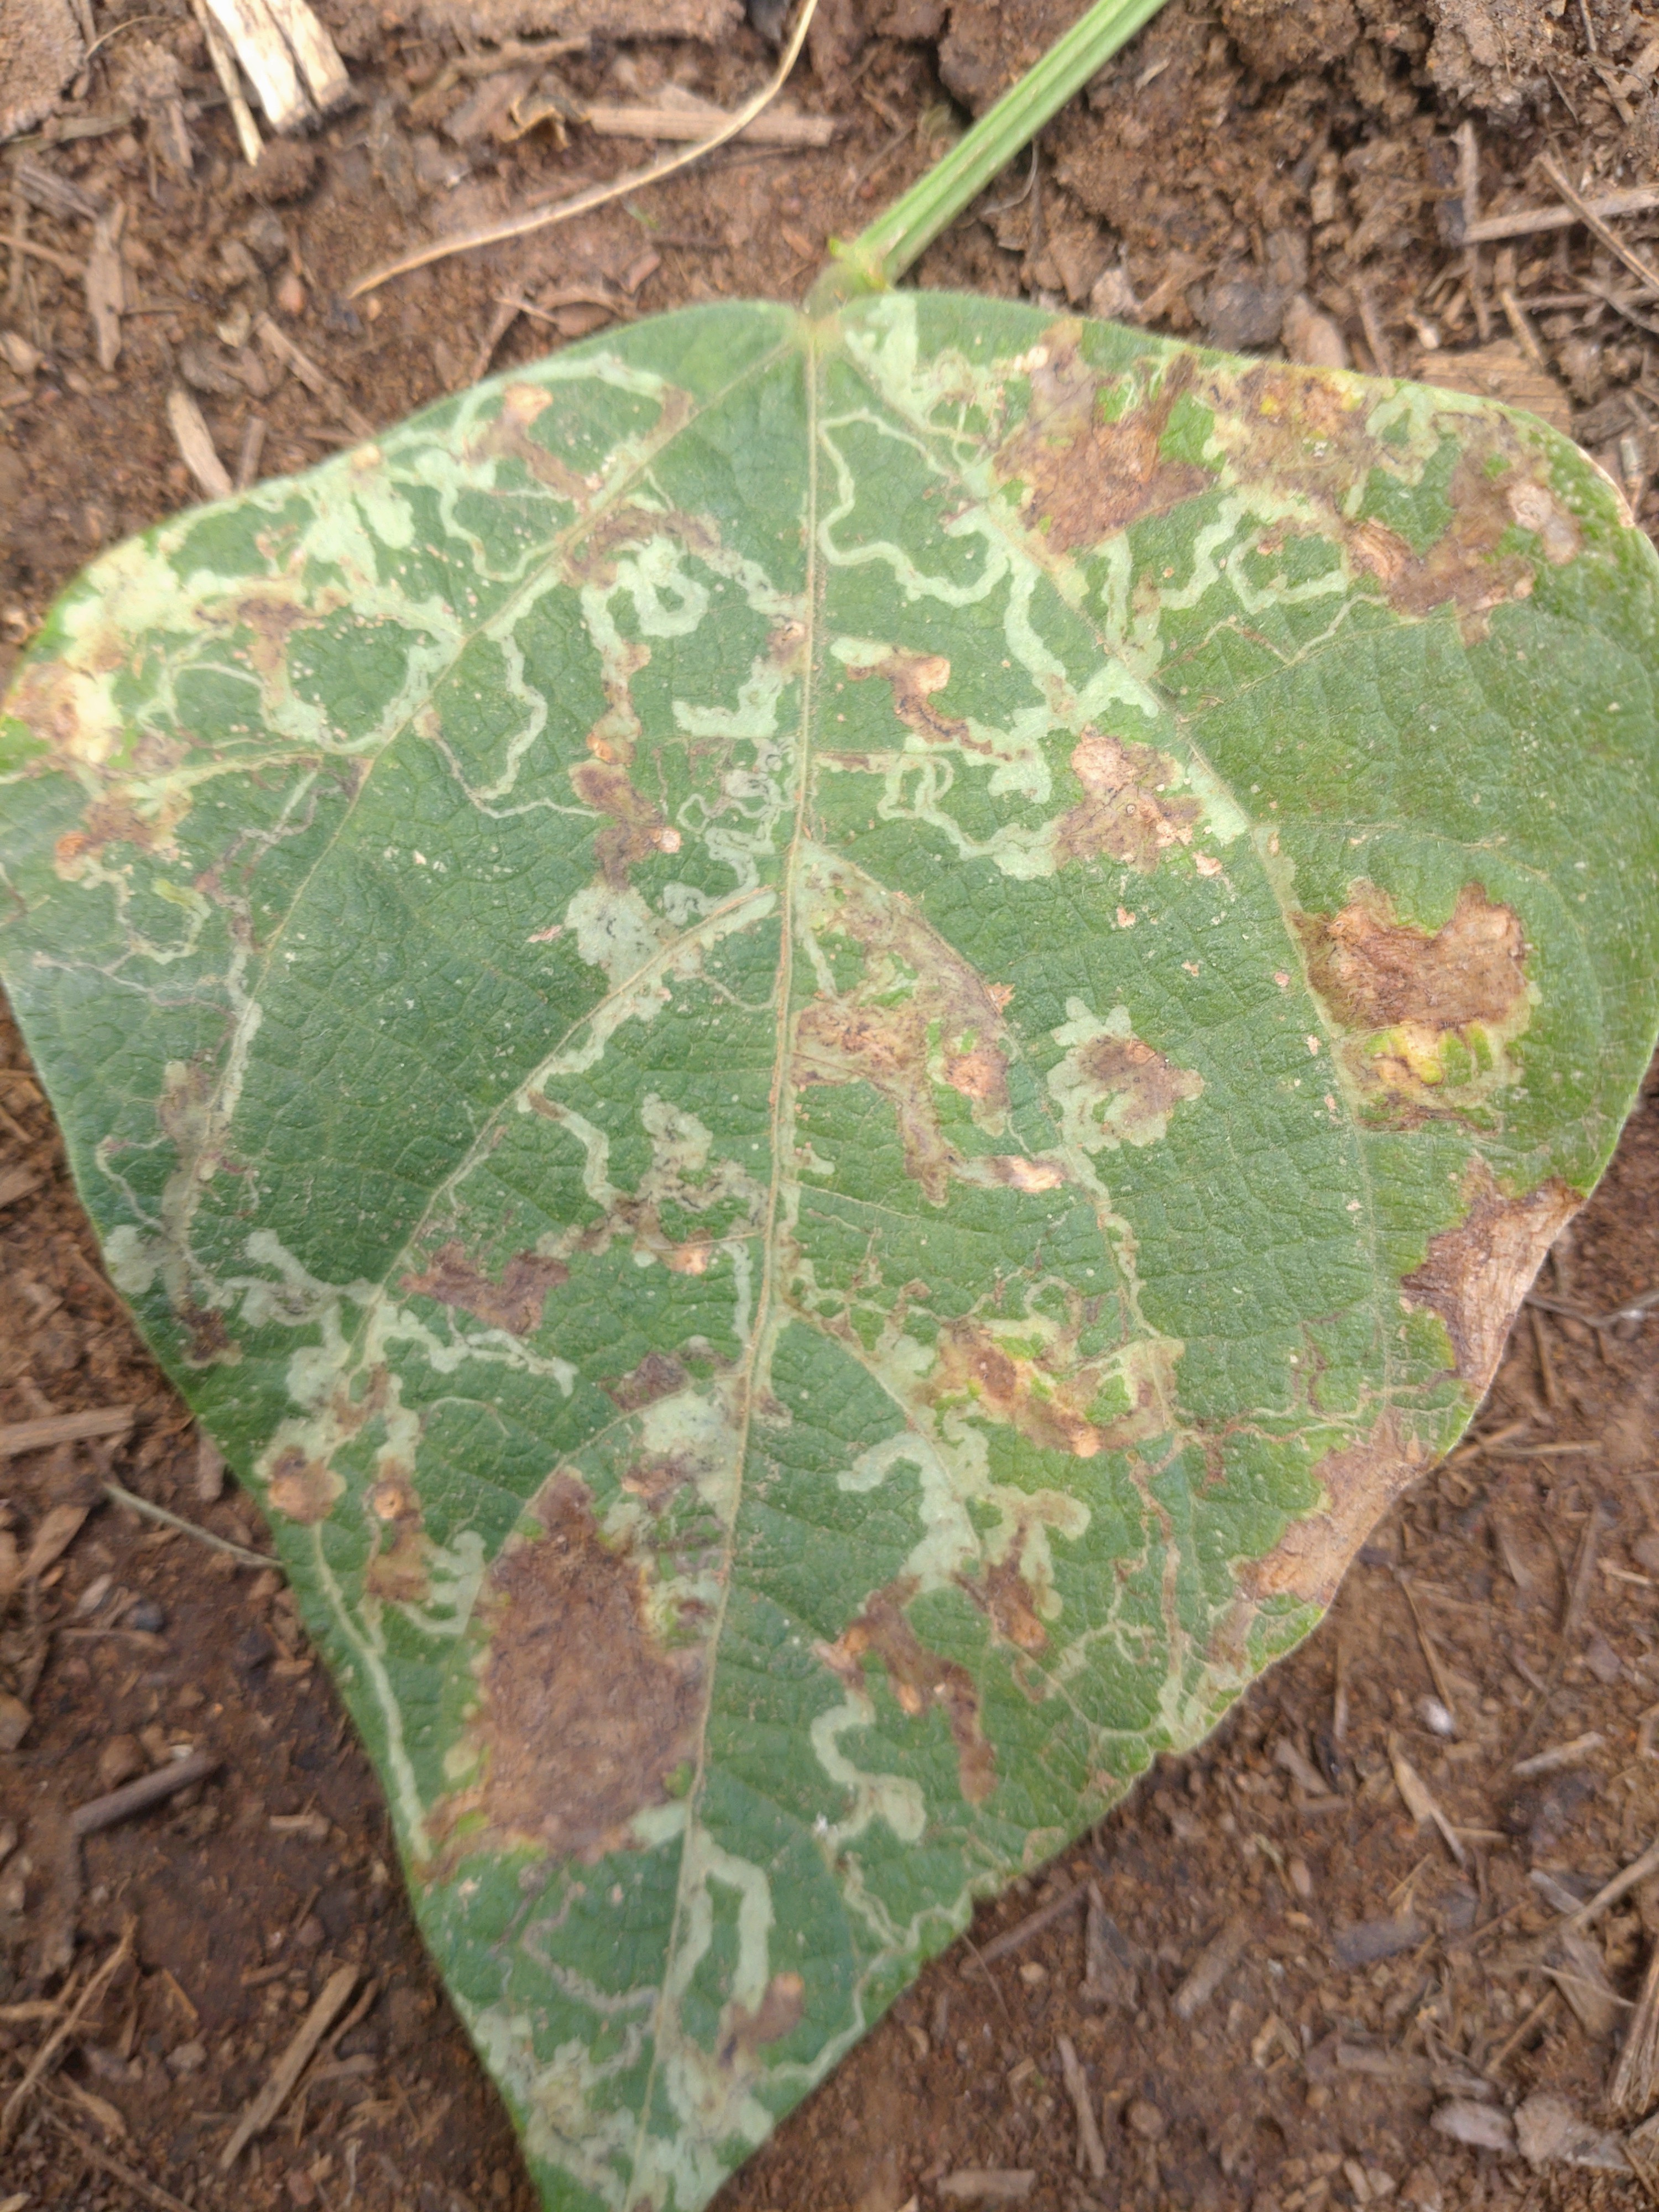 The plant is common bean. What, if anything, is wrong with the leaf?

anthracnose
